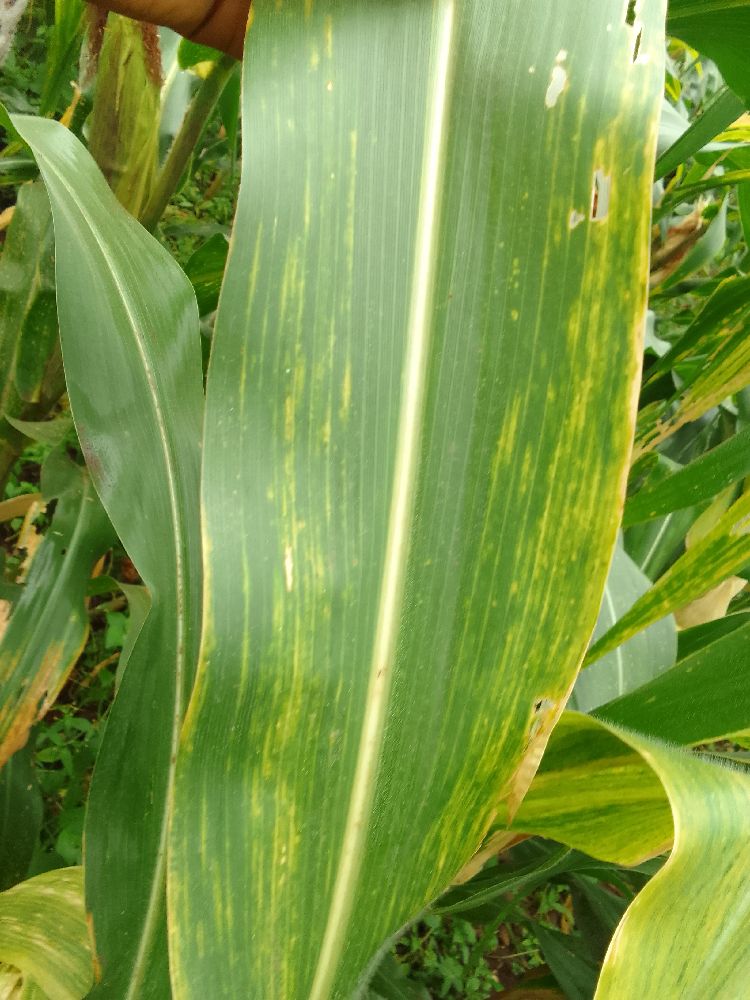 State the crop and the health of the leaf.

maize, maize lethal necrosis
